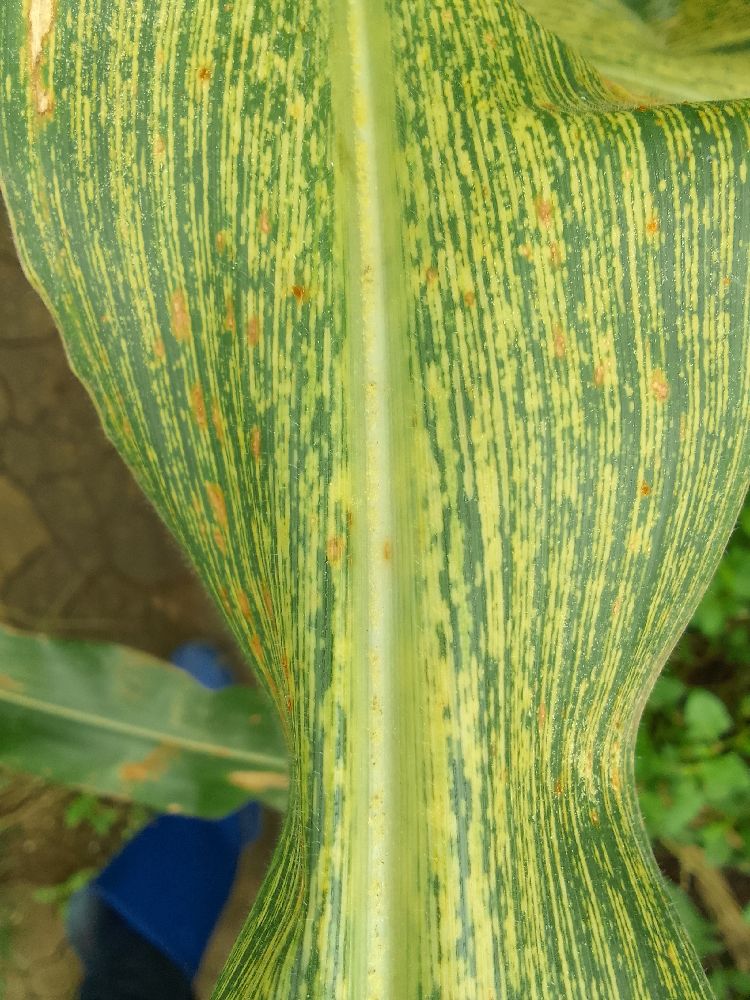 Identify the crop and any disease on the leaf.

maize, maize streak virus
